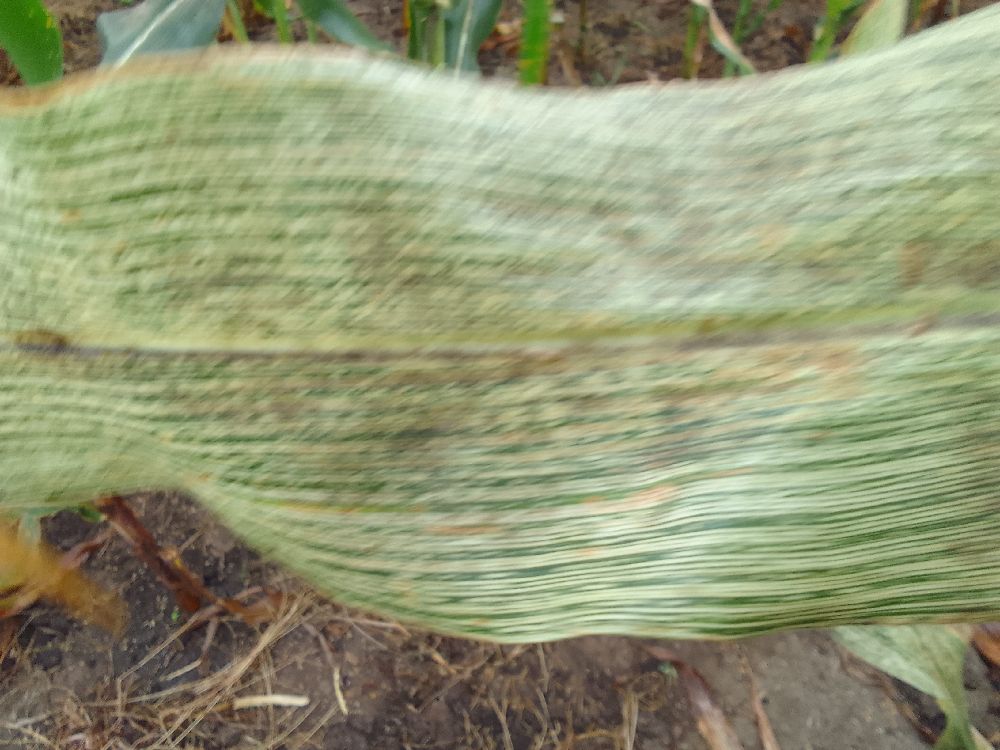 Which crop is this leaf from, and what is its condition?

maize, maize streak virus
